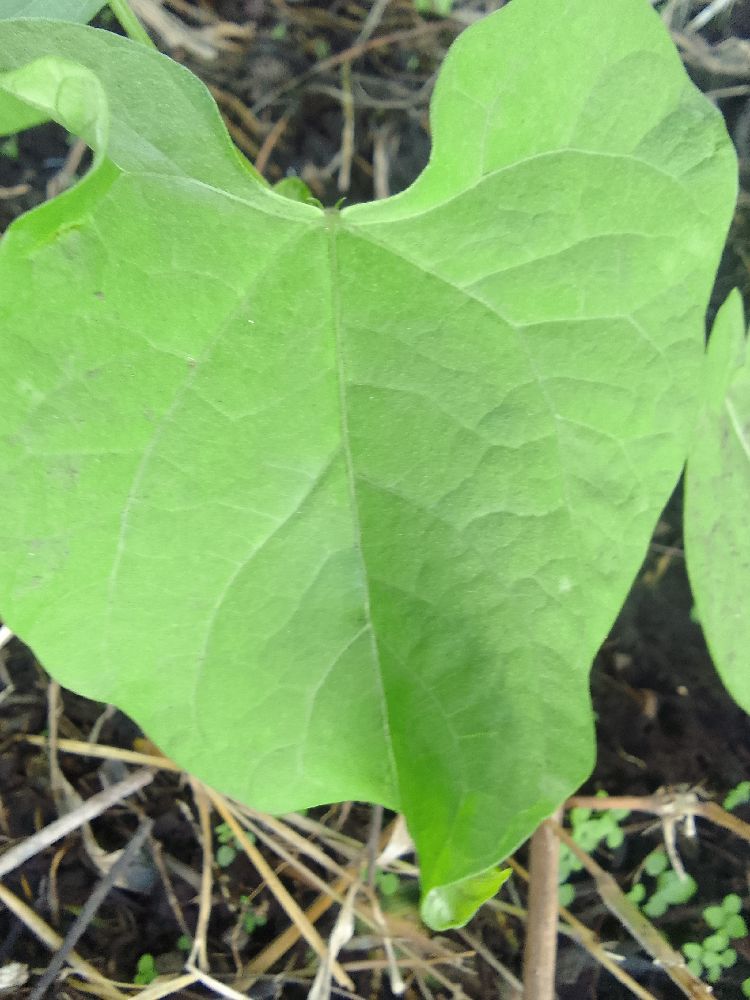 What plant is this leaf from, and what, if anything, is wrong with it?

common bean, healthy
